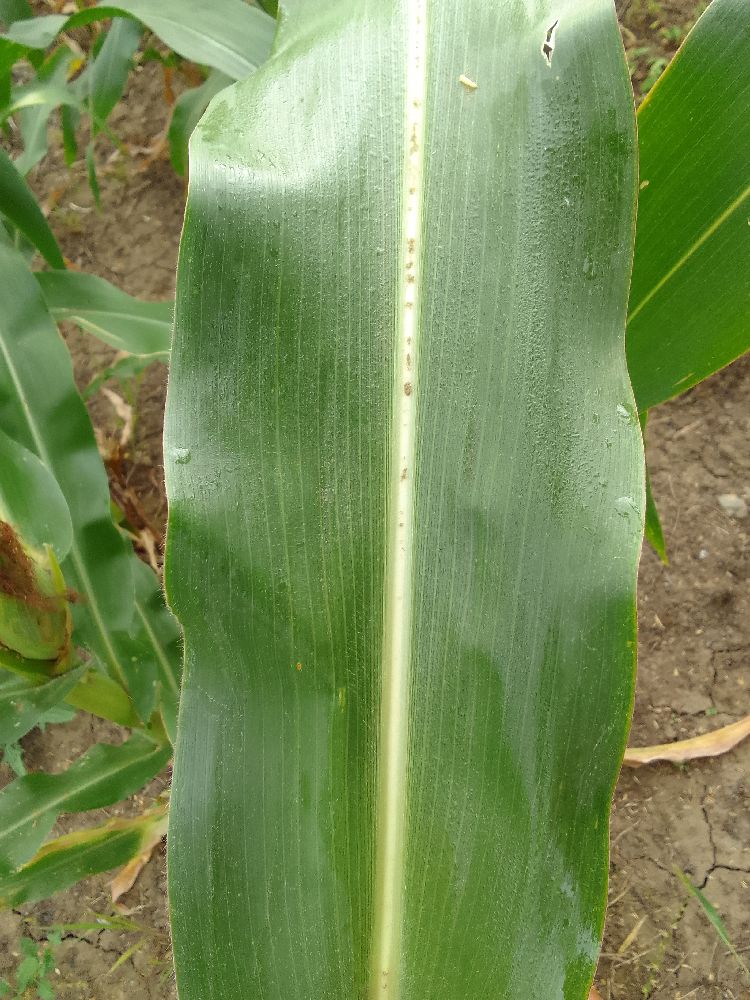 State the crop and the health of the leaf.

maize, healthy
